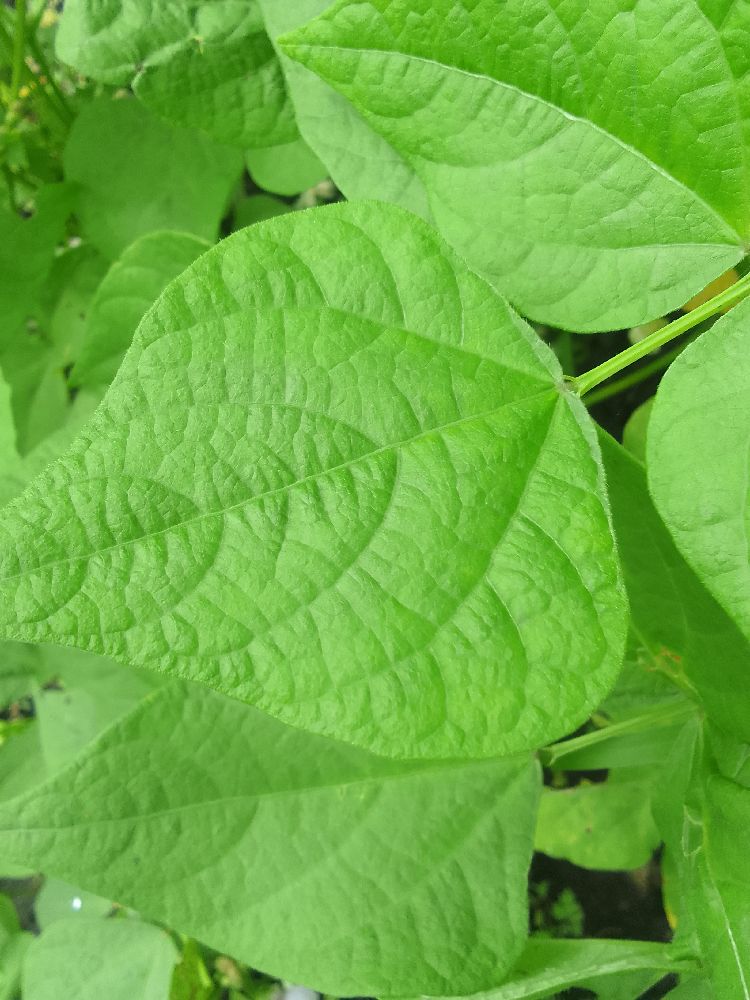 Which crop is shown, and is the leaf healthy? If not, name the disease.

common bean, healthy
